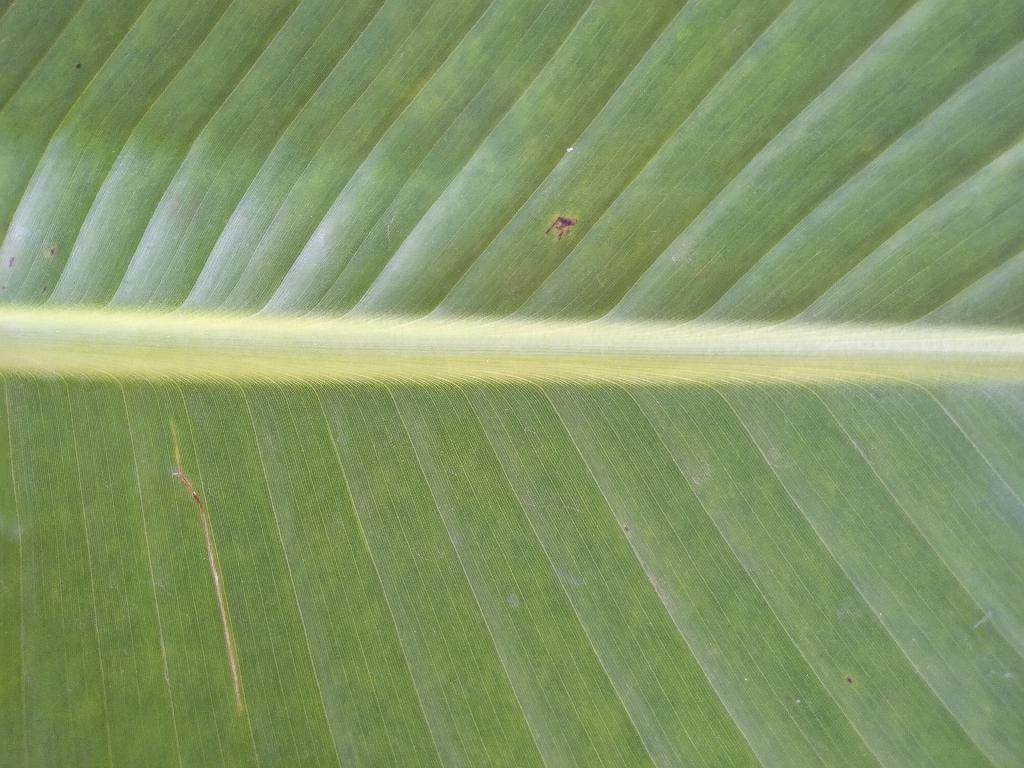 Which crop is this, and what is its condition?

banana, healthy
